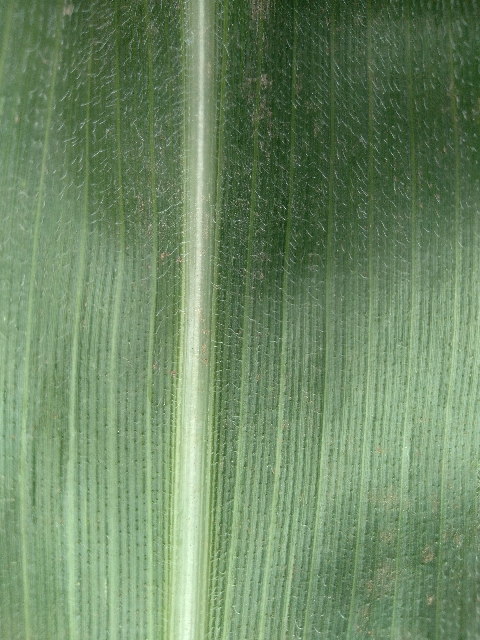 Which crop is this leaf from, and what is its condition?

maize, healthy
